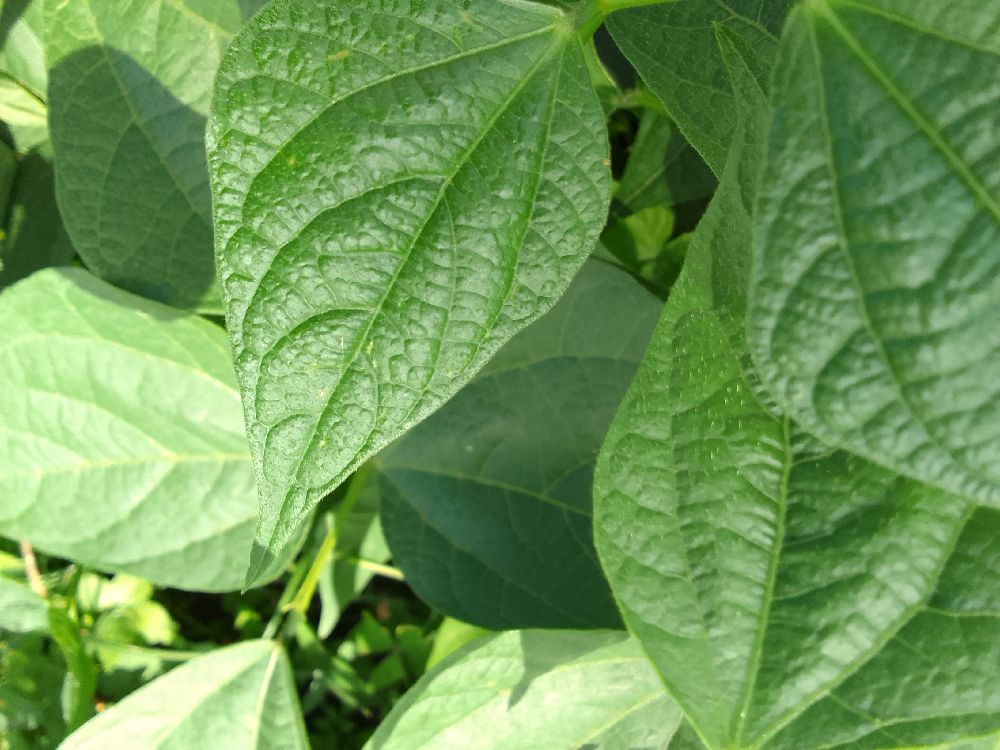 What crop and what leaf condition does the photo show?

common bean, healthy
